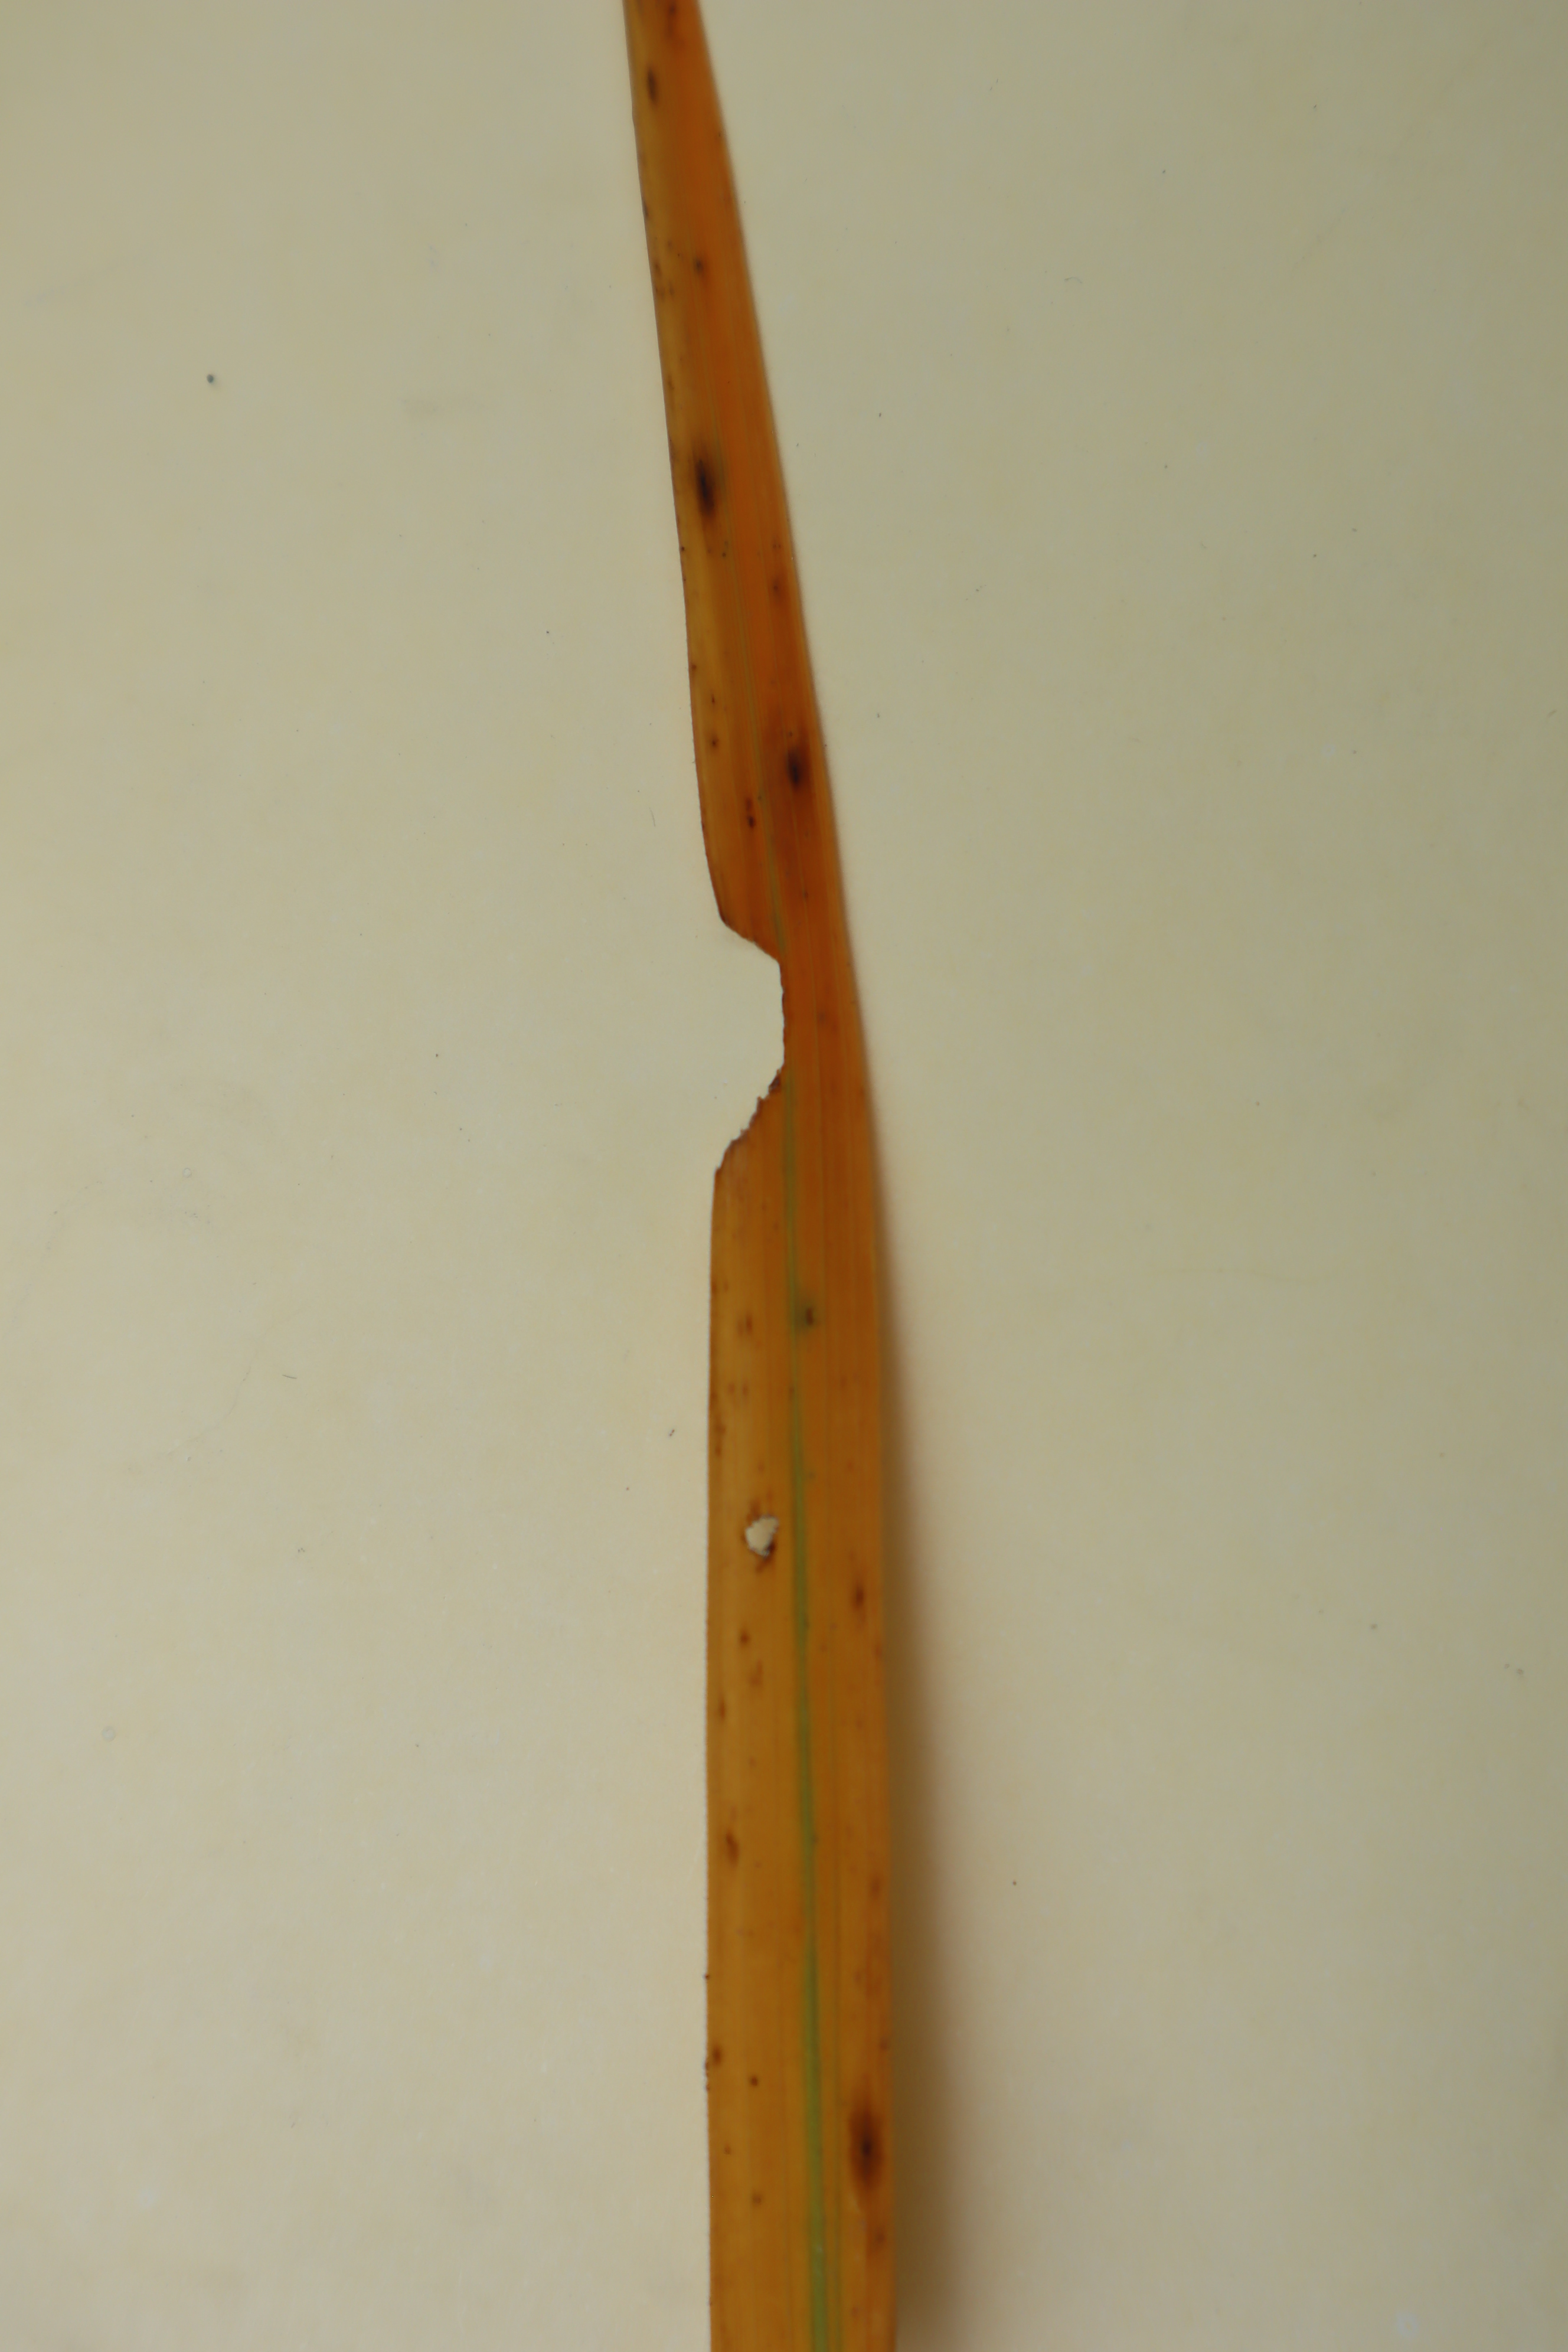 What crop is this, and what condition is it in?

rice, tungro virus disease
